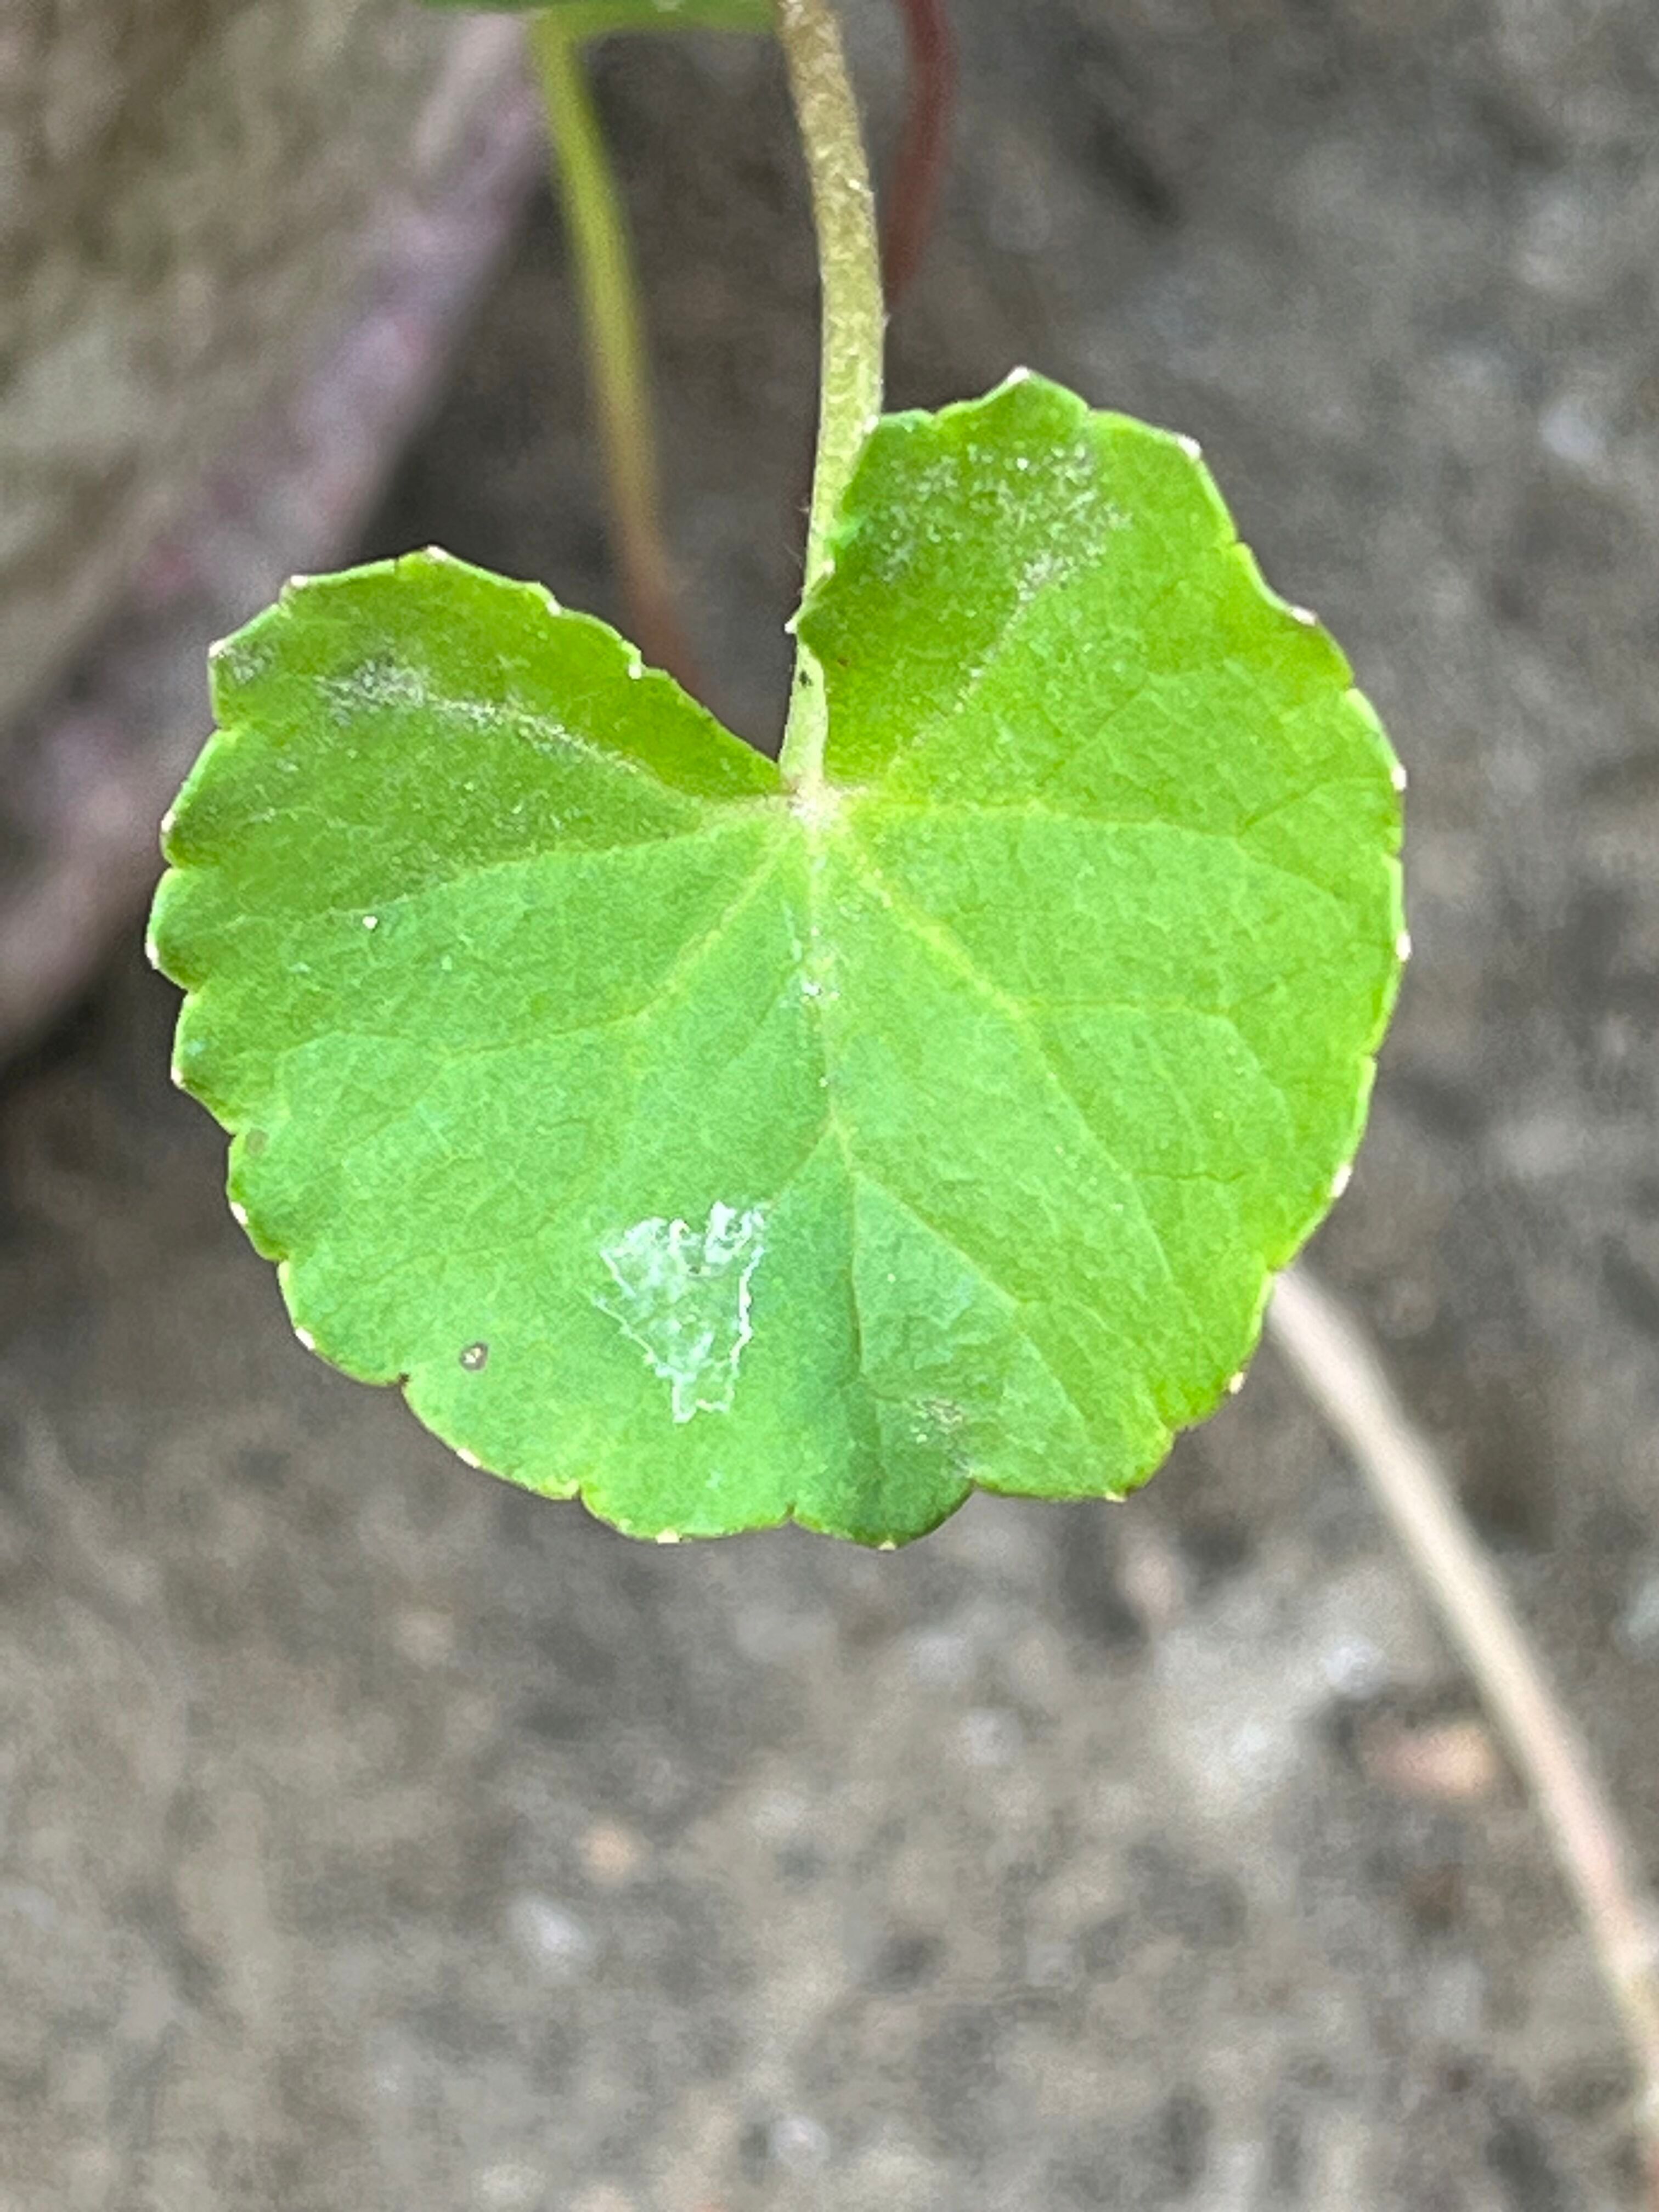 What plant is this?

thankuni
